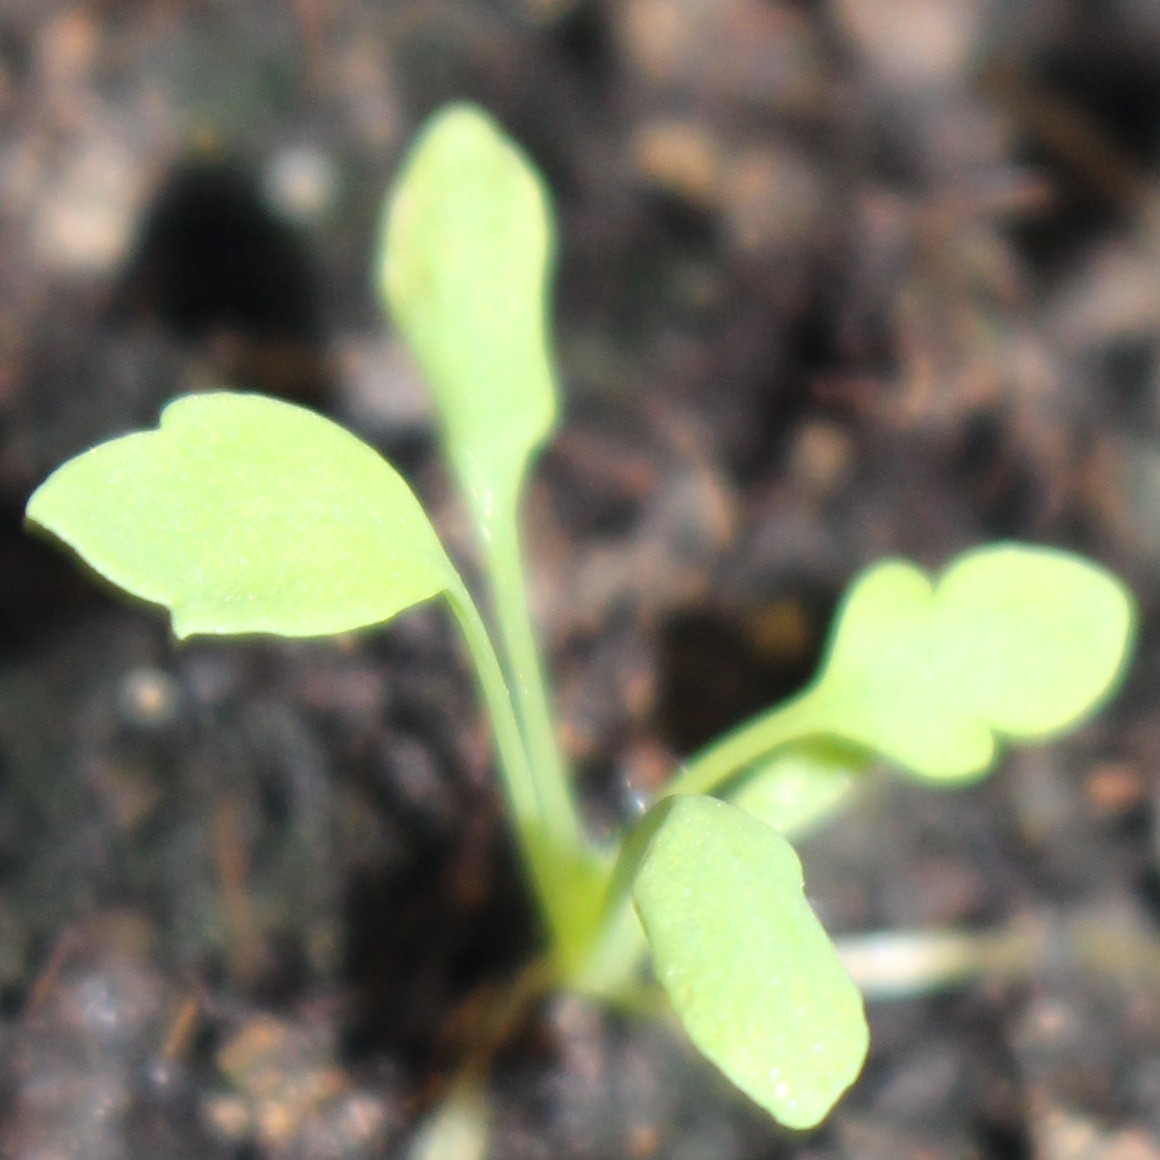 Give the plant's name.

Papaver rhoeas
